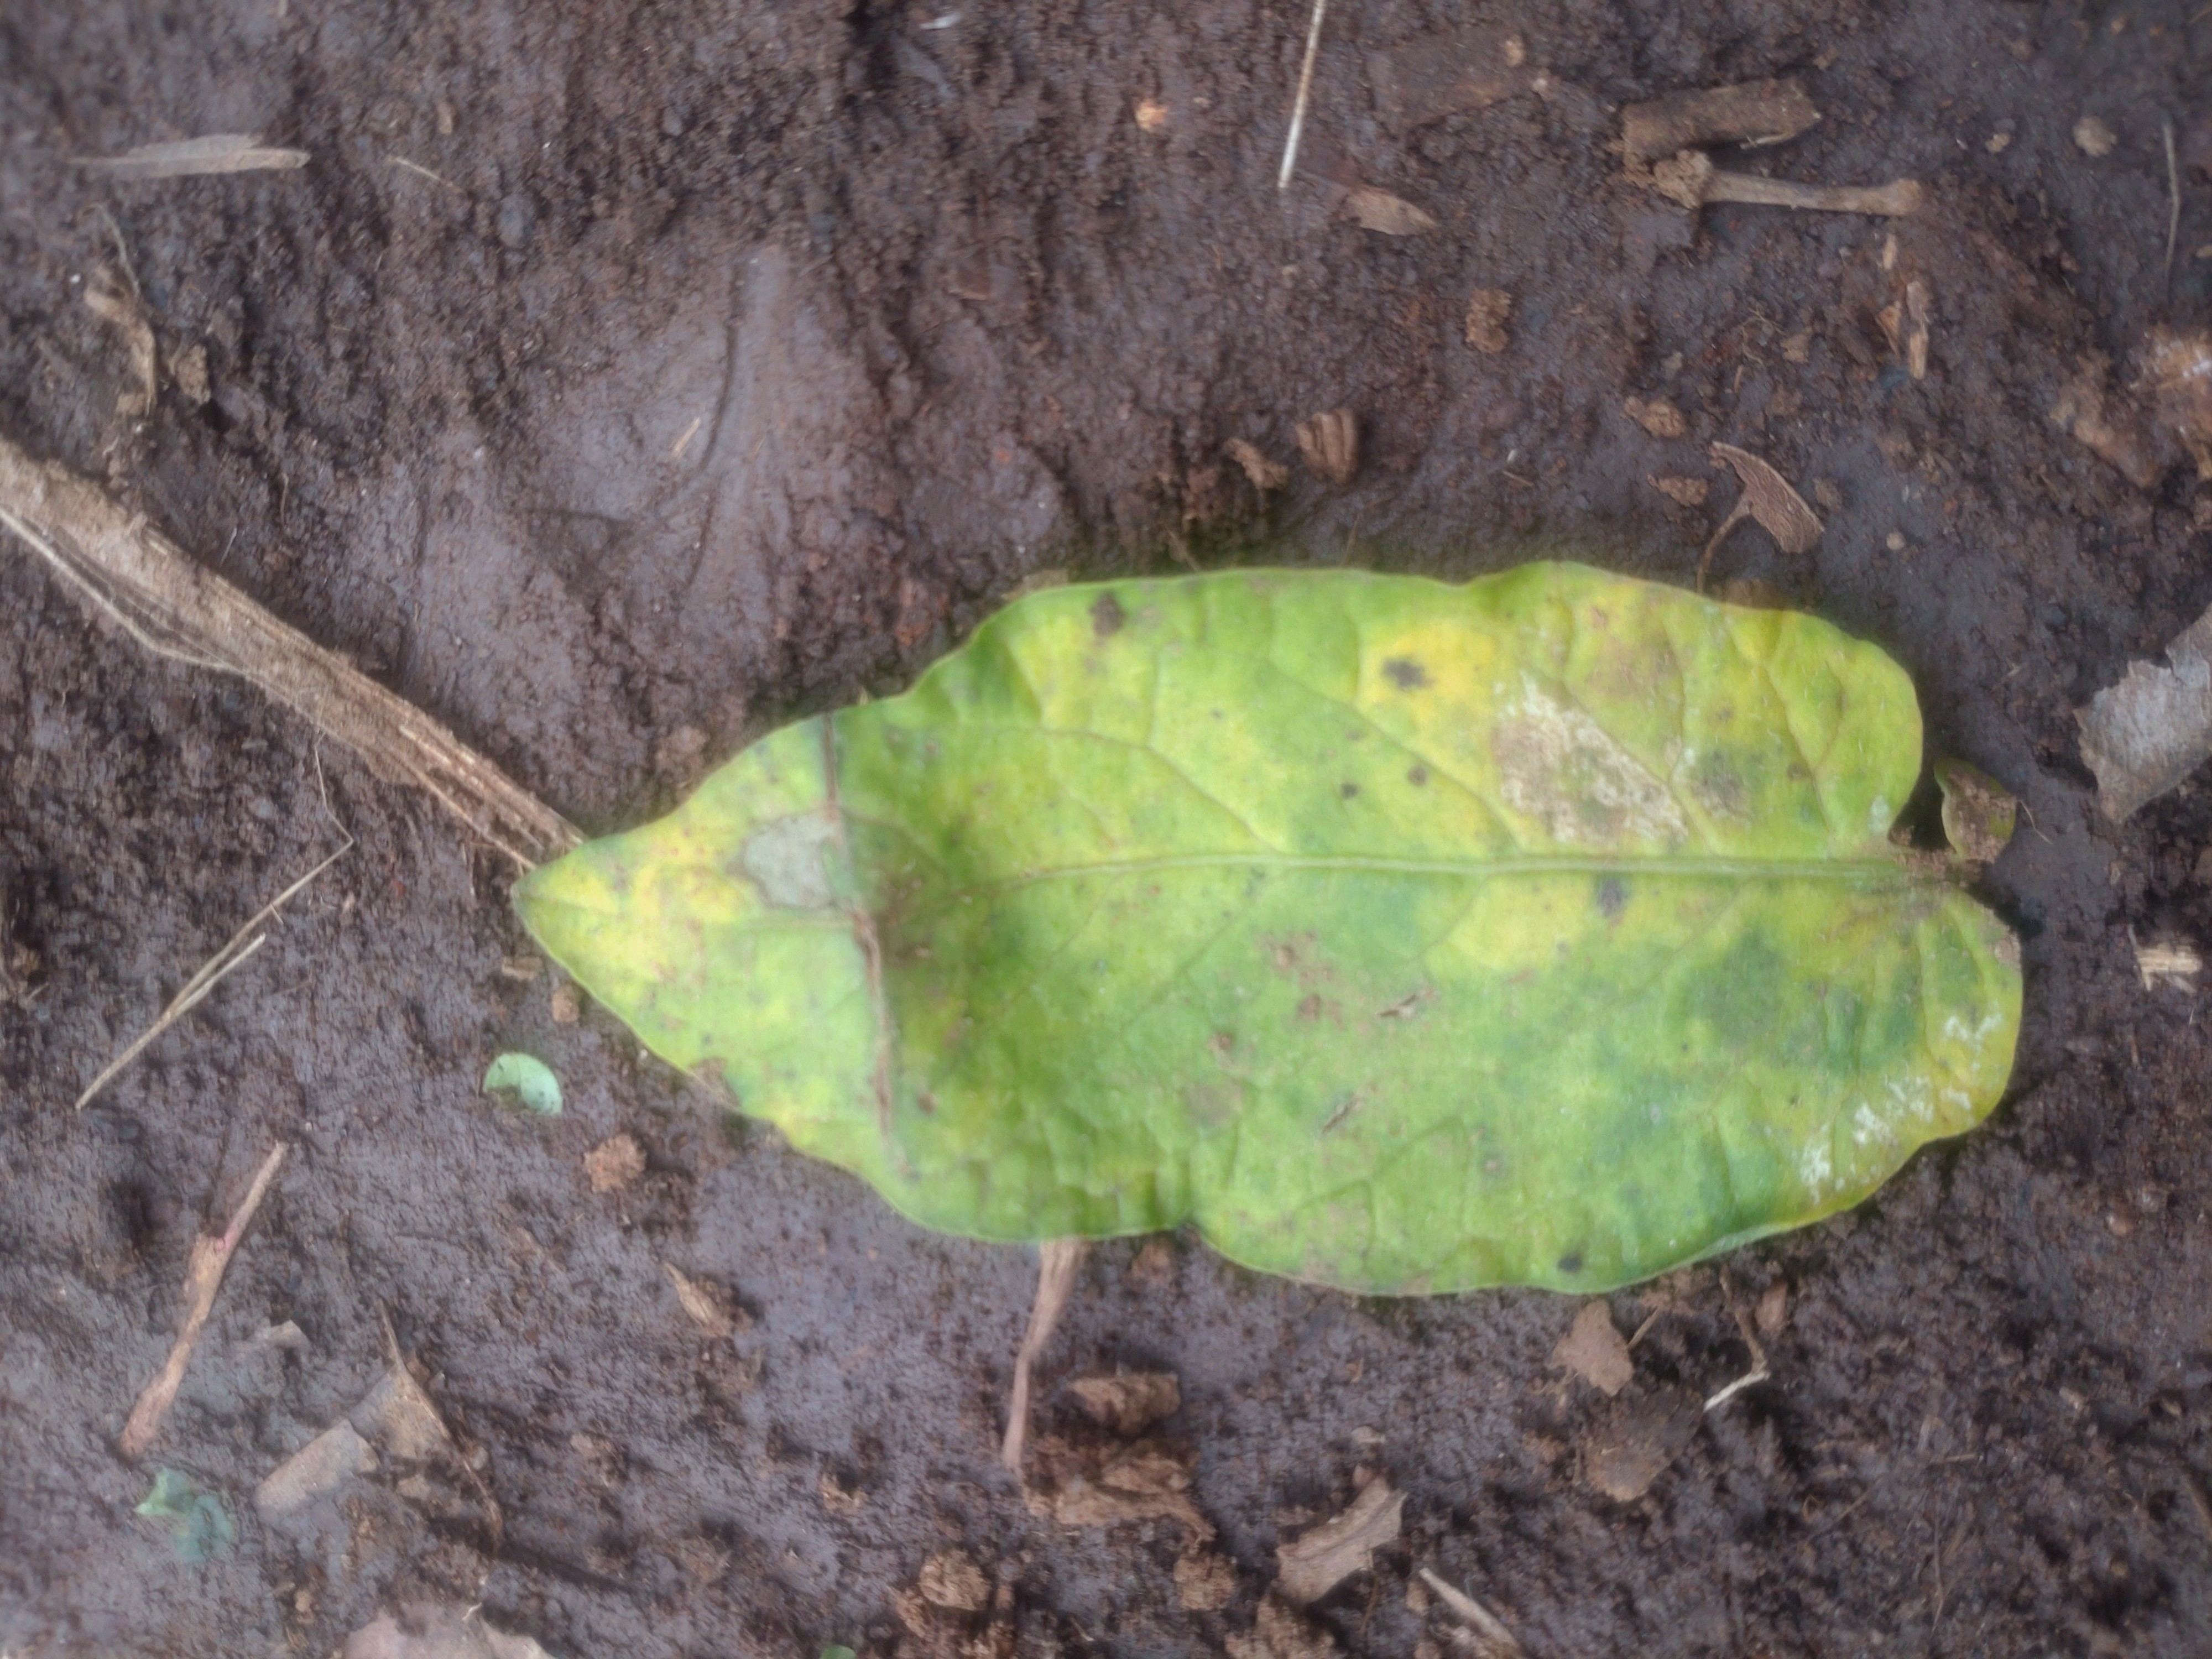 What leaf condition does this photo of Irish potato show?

late blight
